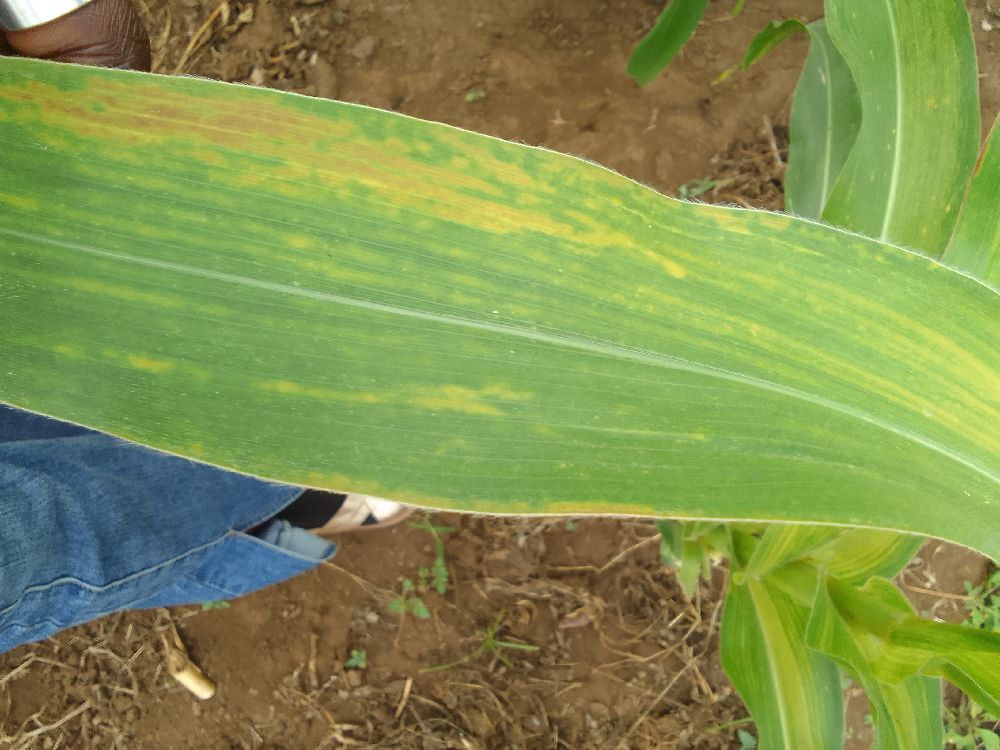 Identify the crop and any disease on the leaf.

maize, maize lethal necrosis
